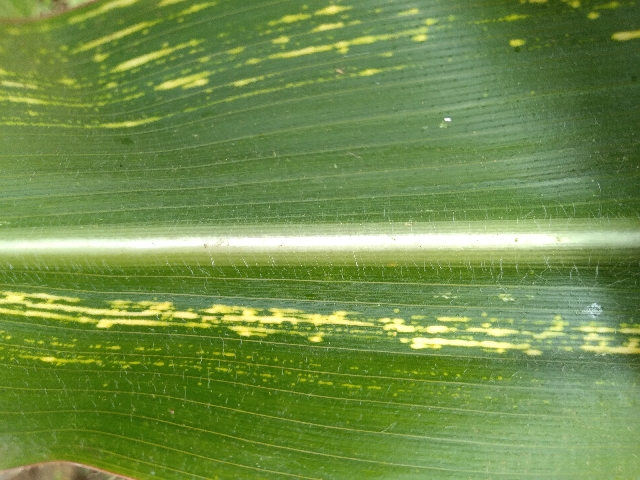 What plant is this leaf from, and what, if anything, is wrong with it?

maize, maize streak virus
